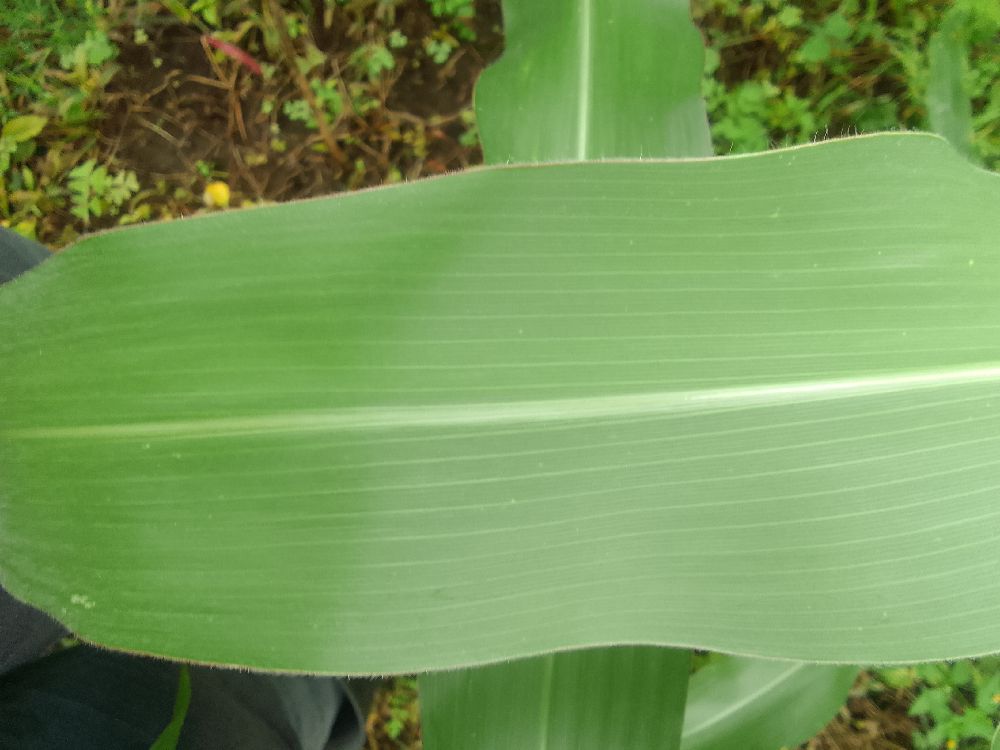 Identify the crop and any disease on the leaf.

maize, healthy
